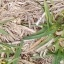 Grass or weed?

grass
